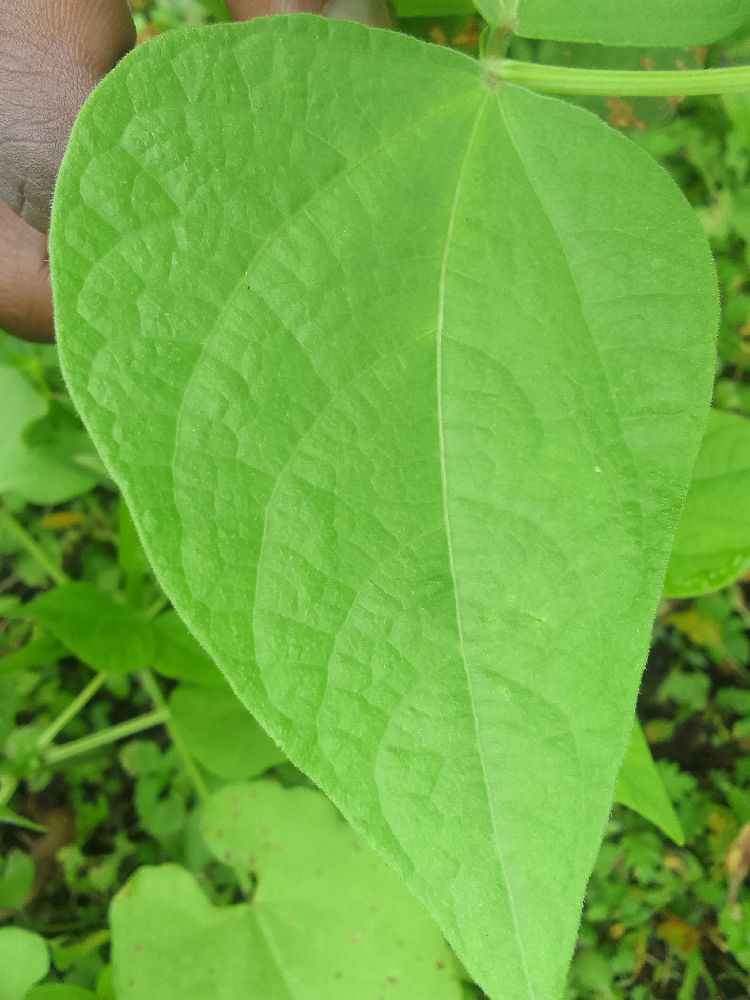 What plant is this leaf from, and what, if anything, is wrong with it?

common bean, healthy
